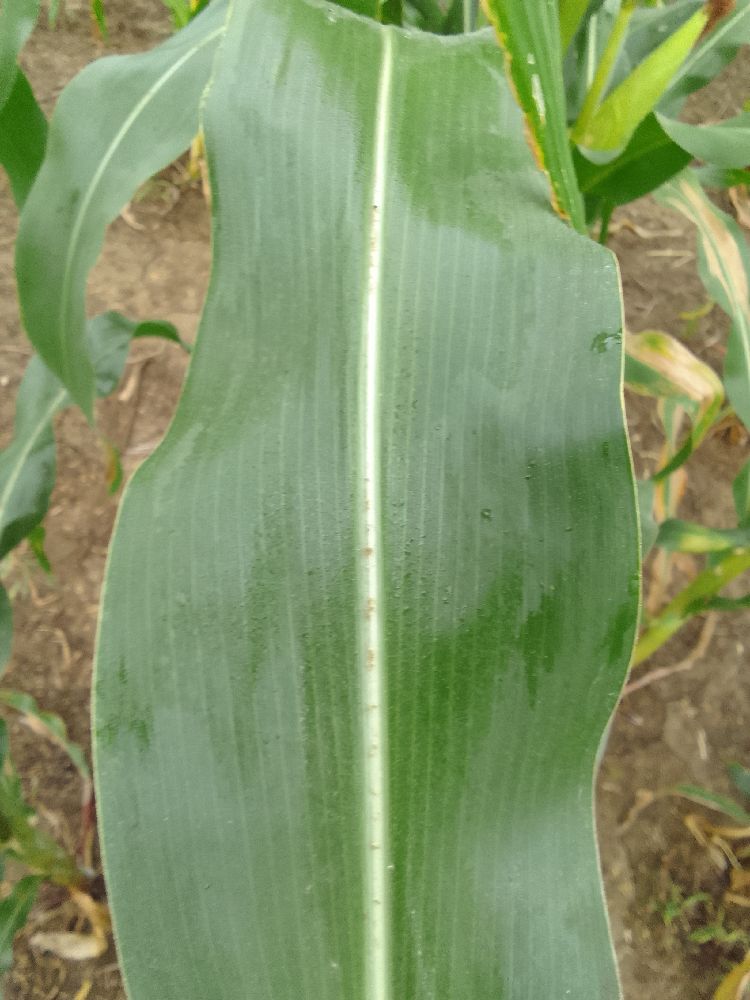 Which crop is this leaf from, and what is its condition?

maize, healthy
